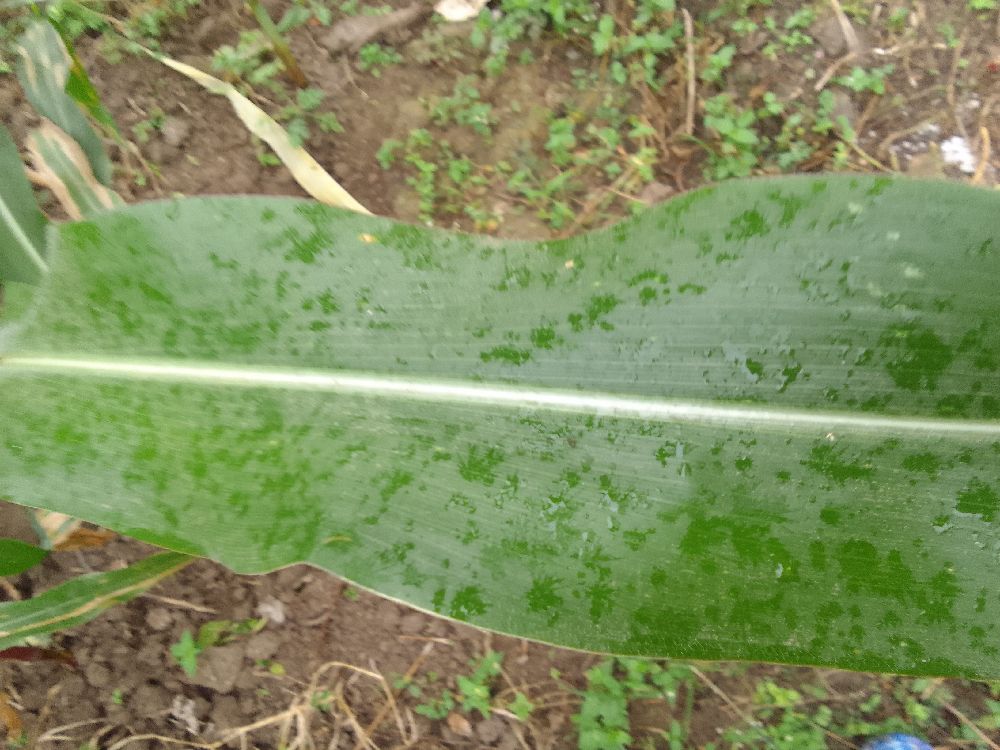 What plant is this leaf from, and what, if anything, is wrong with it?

maize, healthy
